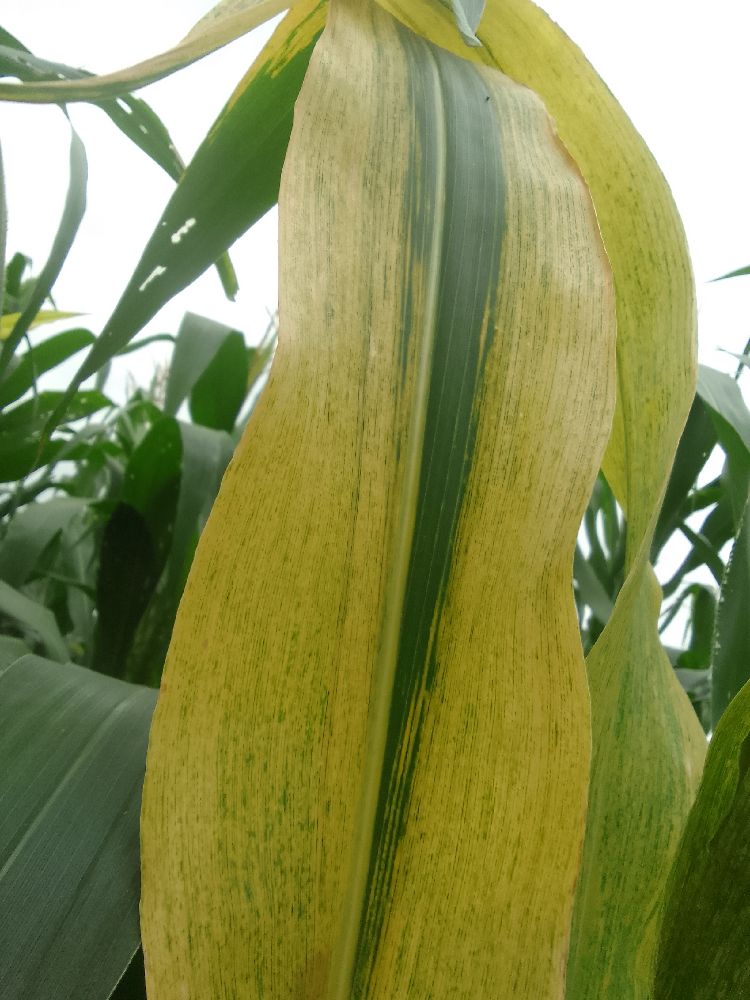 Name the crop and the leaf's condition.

maize, maize lethal necrosis
